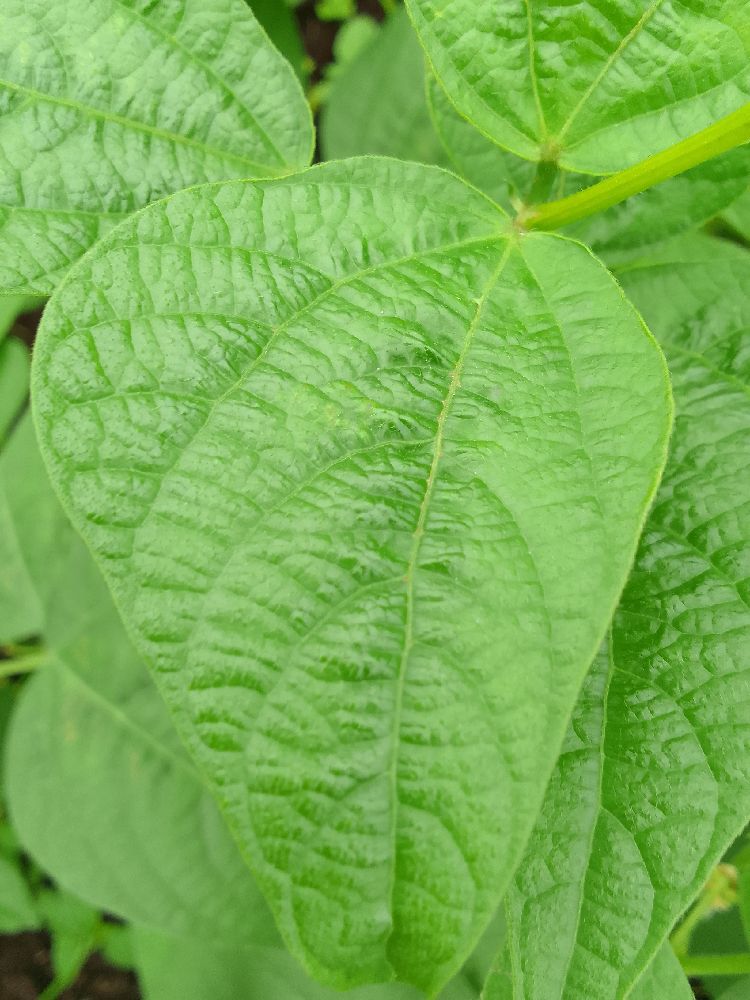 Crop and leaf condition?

common bean, healthy
